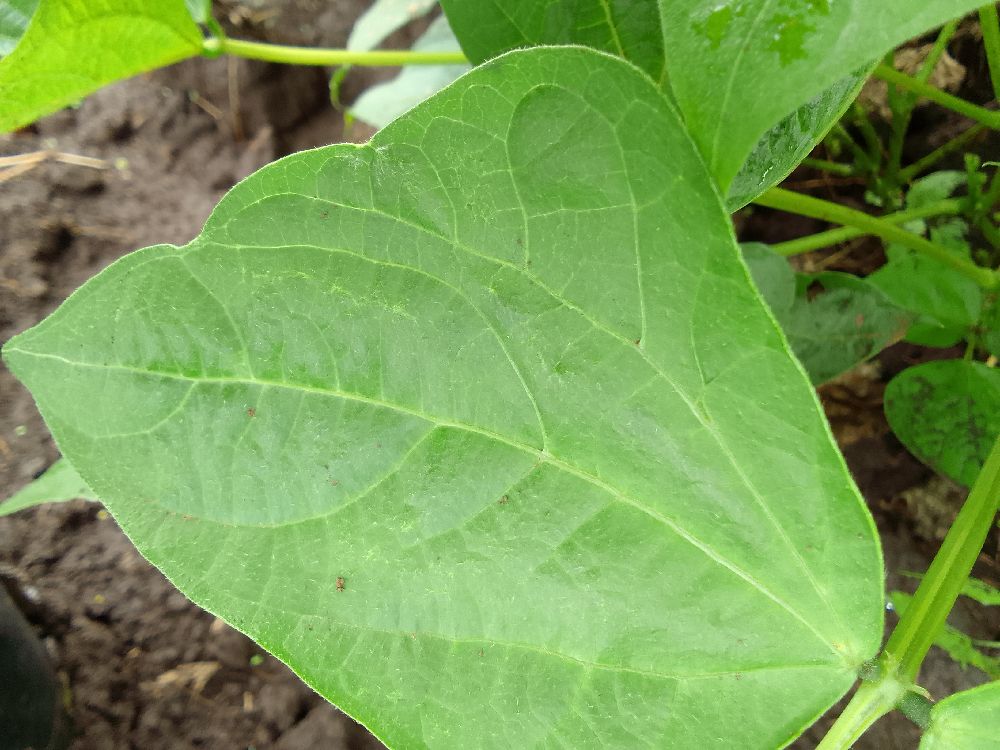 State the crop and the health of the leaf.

common bean, healthy
